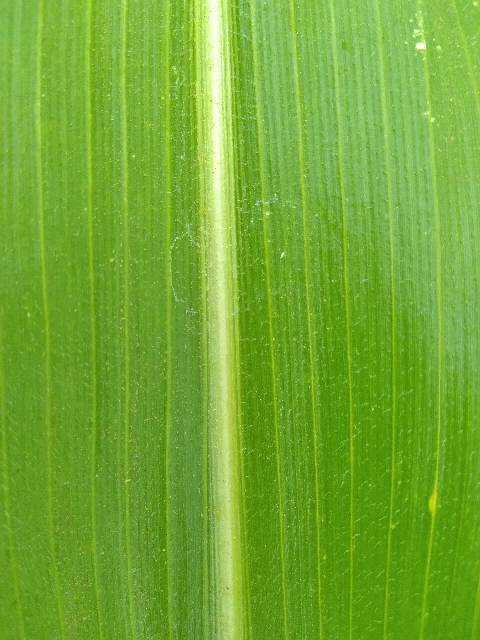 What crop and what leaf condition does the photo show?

maize, healthy
